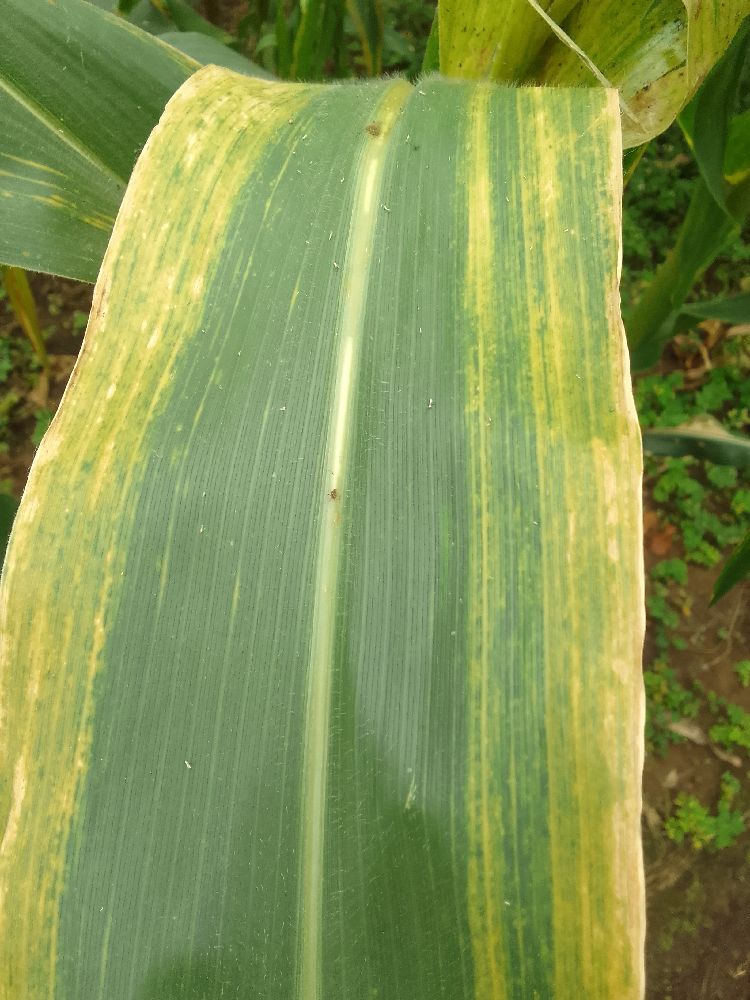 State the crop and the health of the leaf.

maize, maize lethal necrosis
